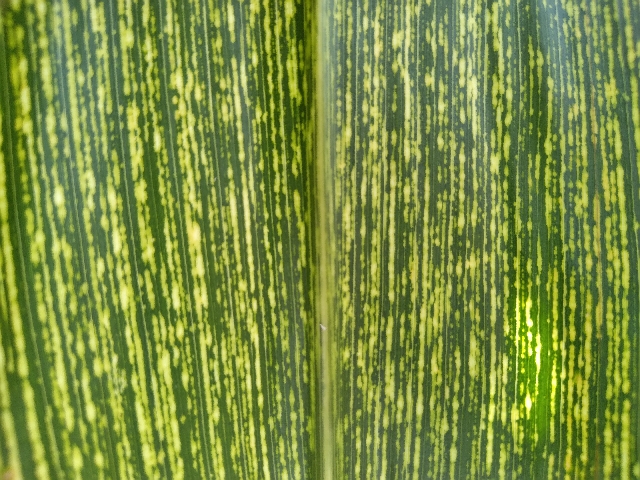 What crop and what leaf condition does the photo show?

maize, maize streak virus
